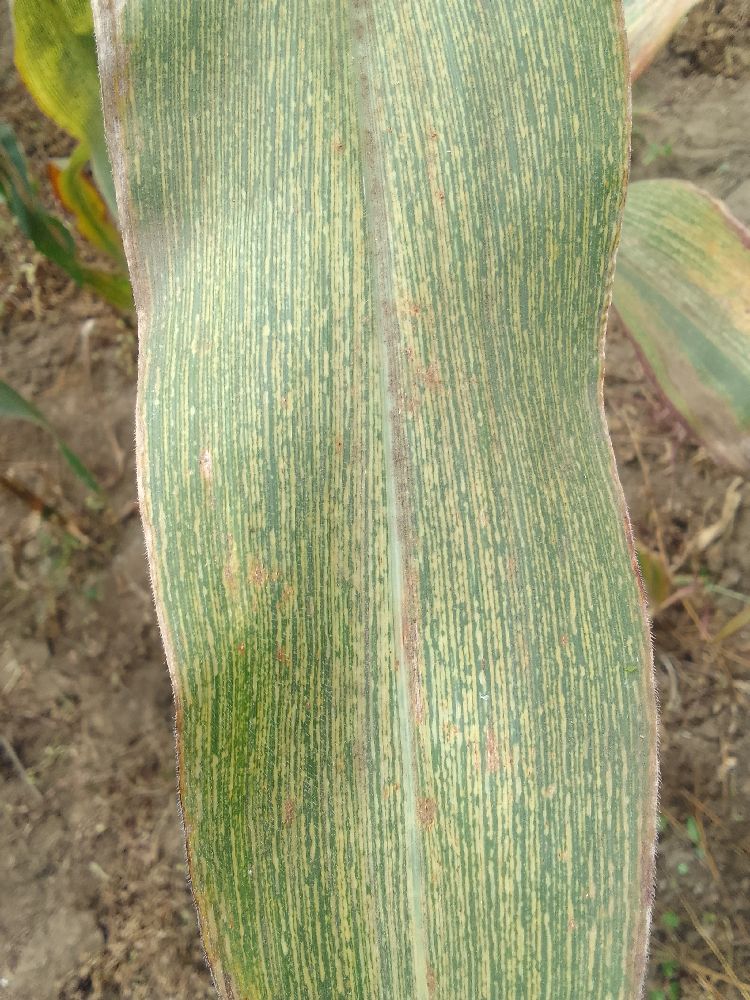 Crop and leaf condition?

maize, maize streak virus
